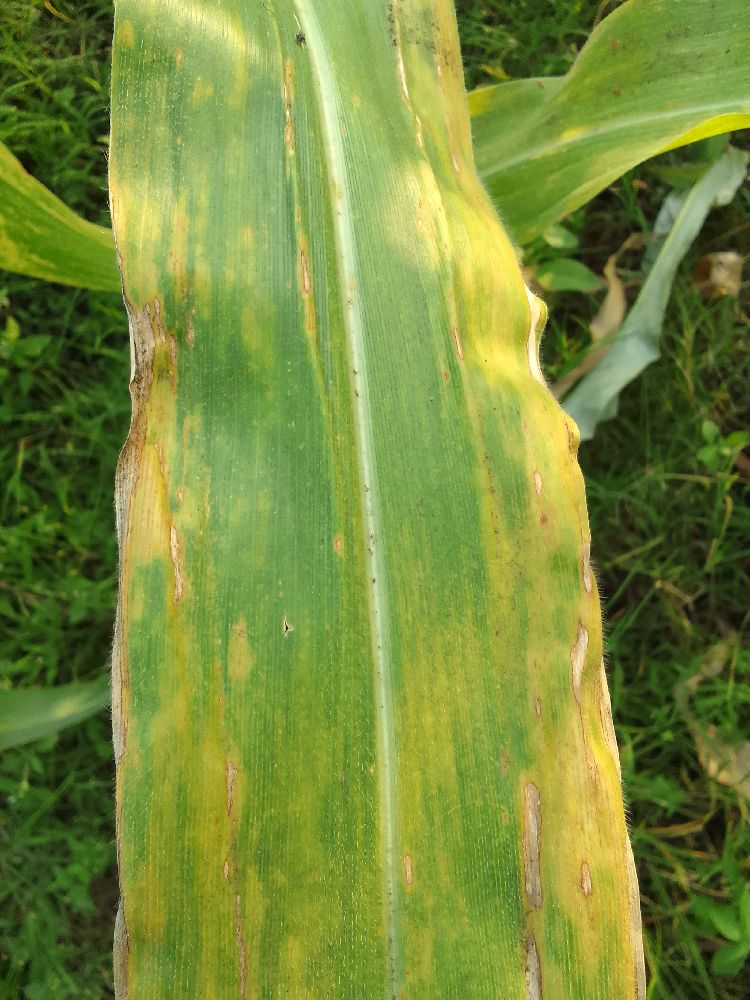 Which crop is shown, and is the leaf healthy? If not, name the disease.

maize, maize lethal necrosis
